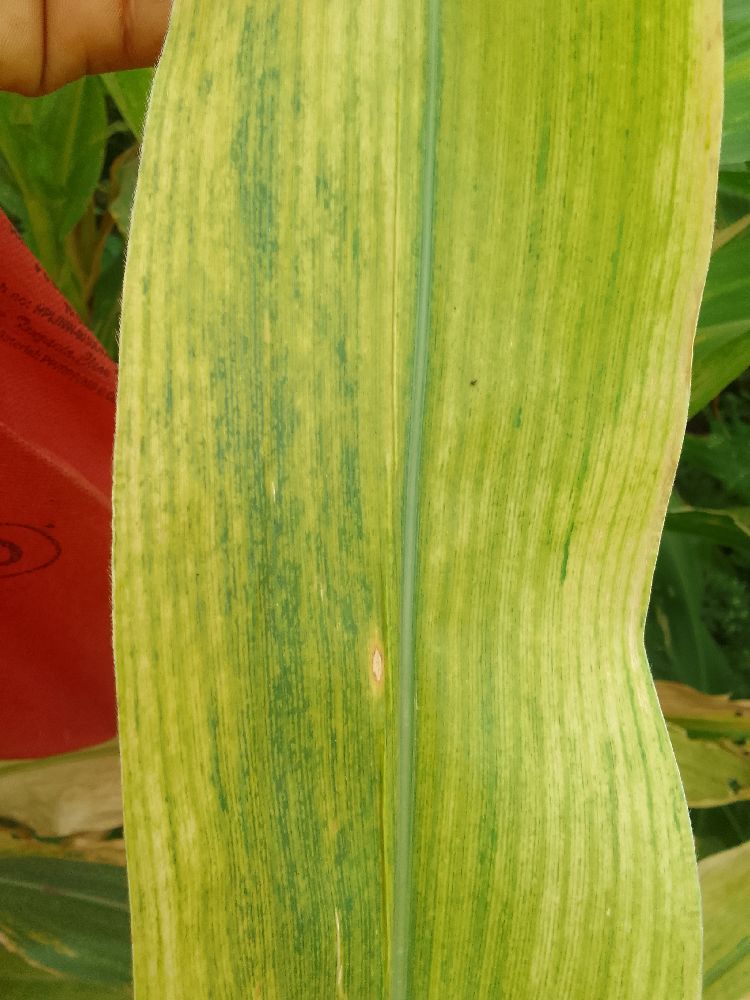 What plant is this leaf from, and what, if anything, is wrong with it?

maize, maize lethal necrosis
